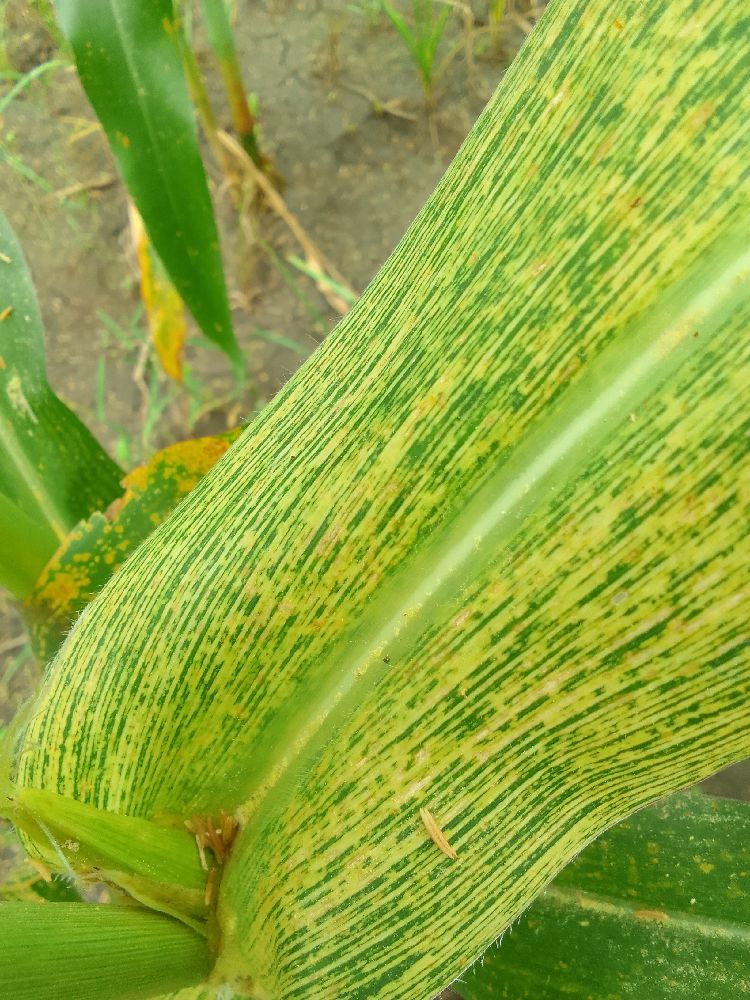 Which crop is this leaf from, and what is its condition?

maize, healthy
